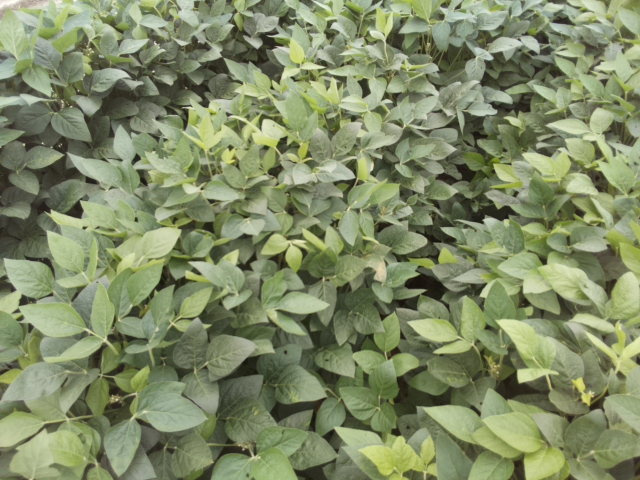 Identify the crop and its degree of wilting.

soybean, leaves with no wilting
